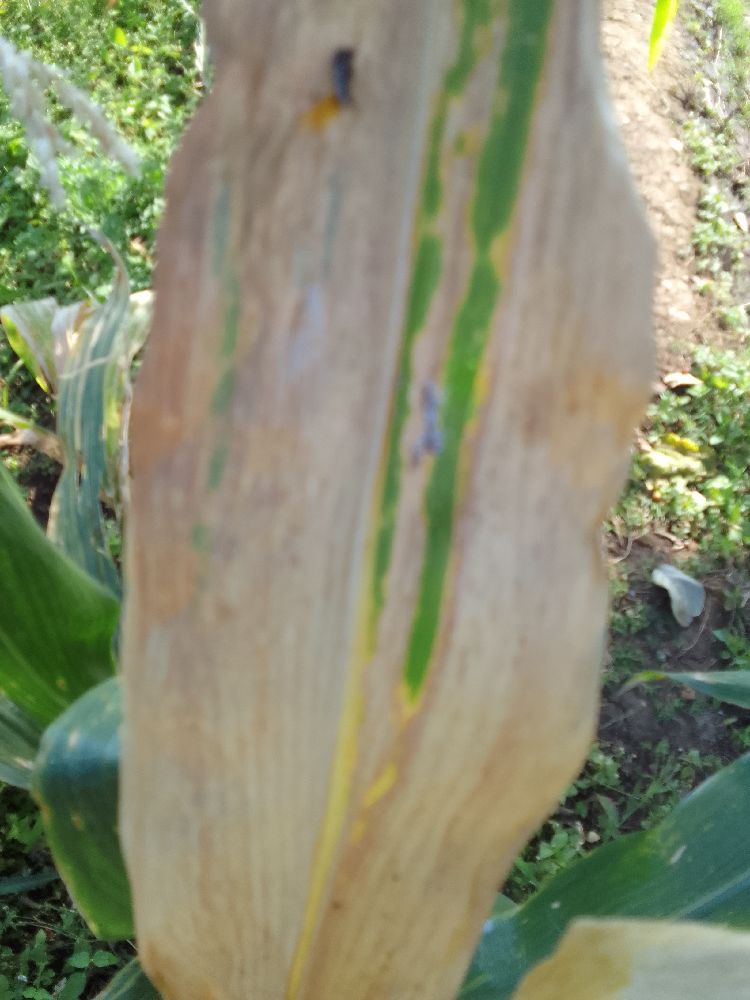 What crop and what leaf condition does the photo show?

maize, maize lethal necrosis
